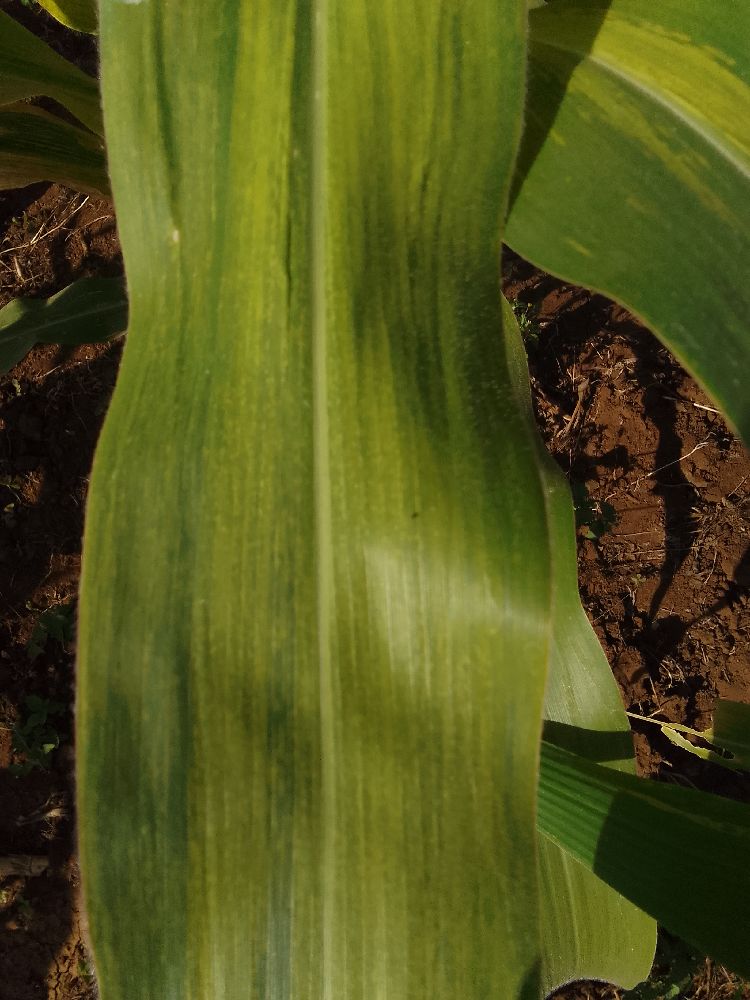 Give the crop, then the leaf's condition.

maize, maize lethal necrosis
